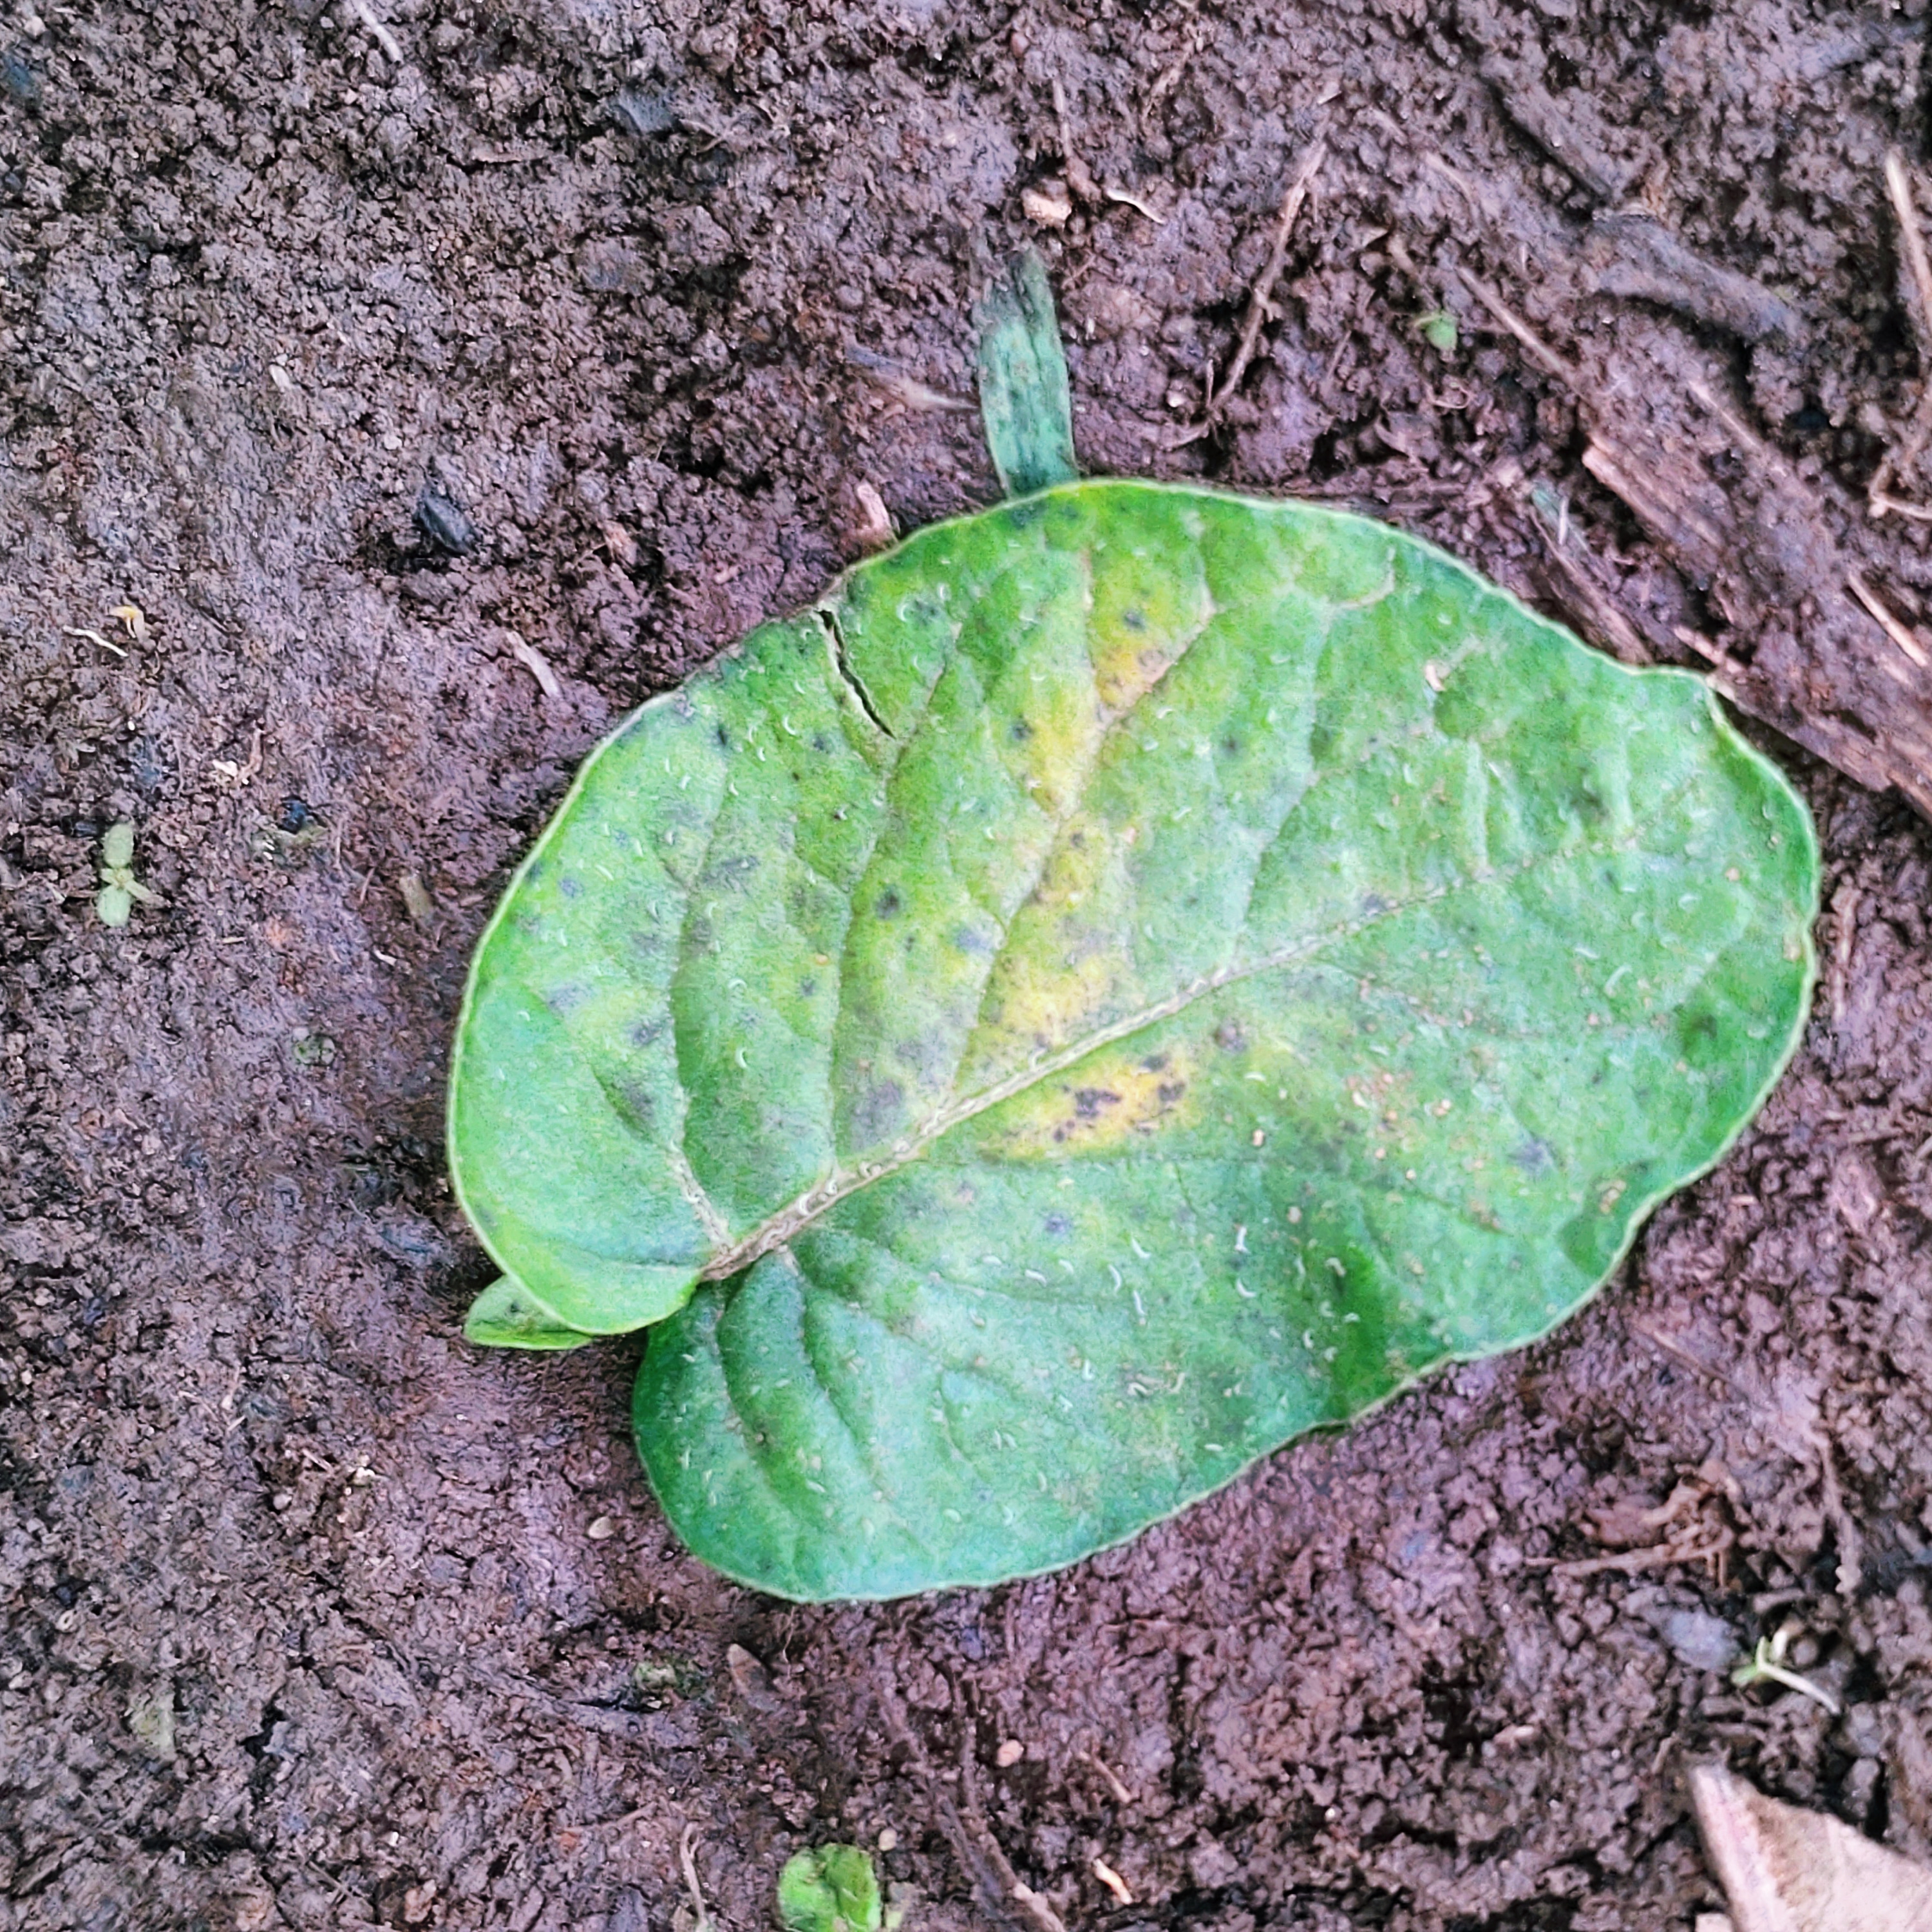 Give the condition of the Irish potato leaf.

late blight
